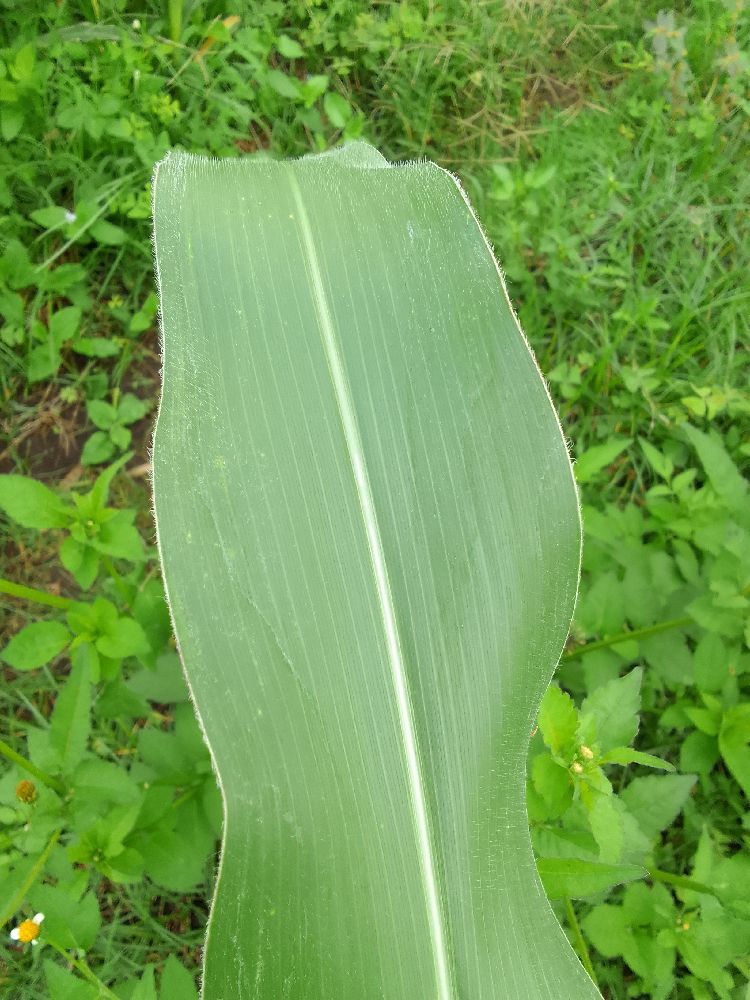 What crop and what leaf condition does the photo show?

maize, healthy
